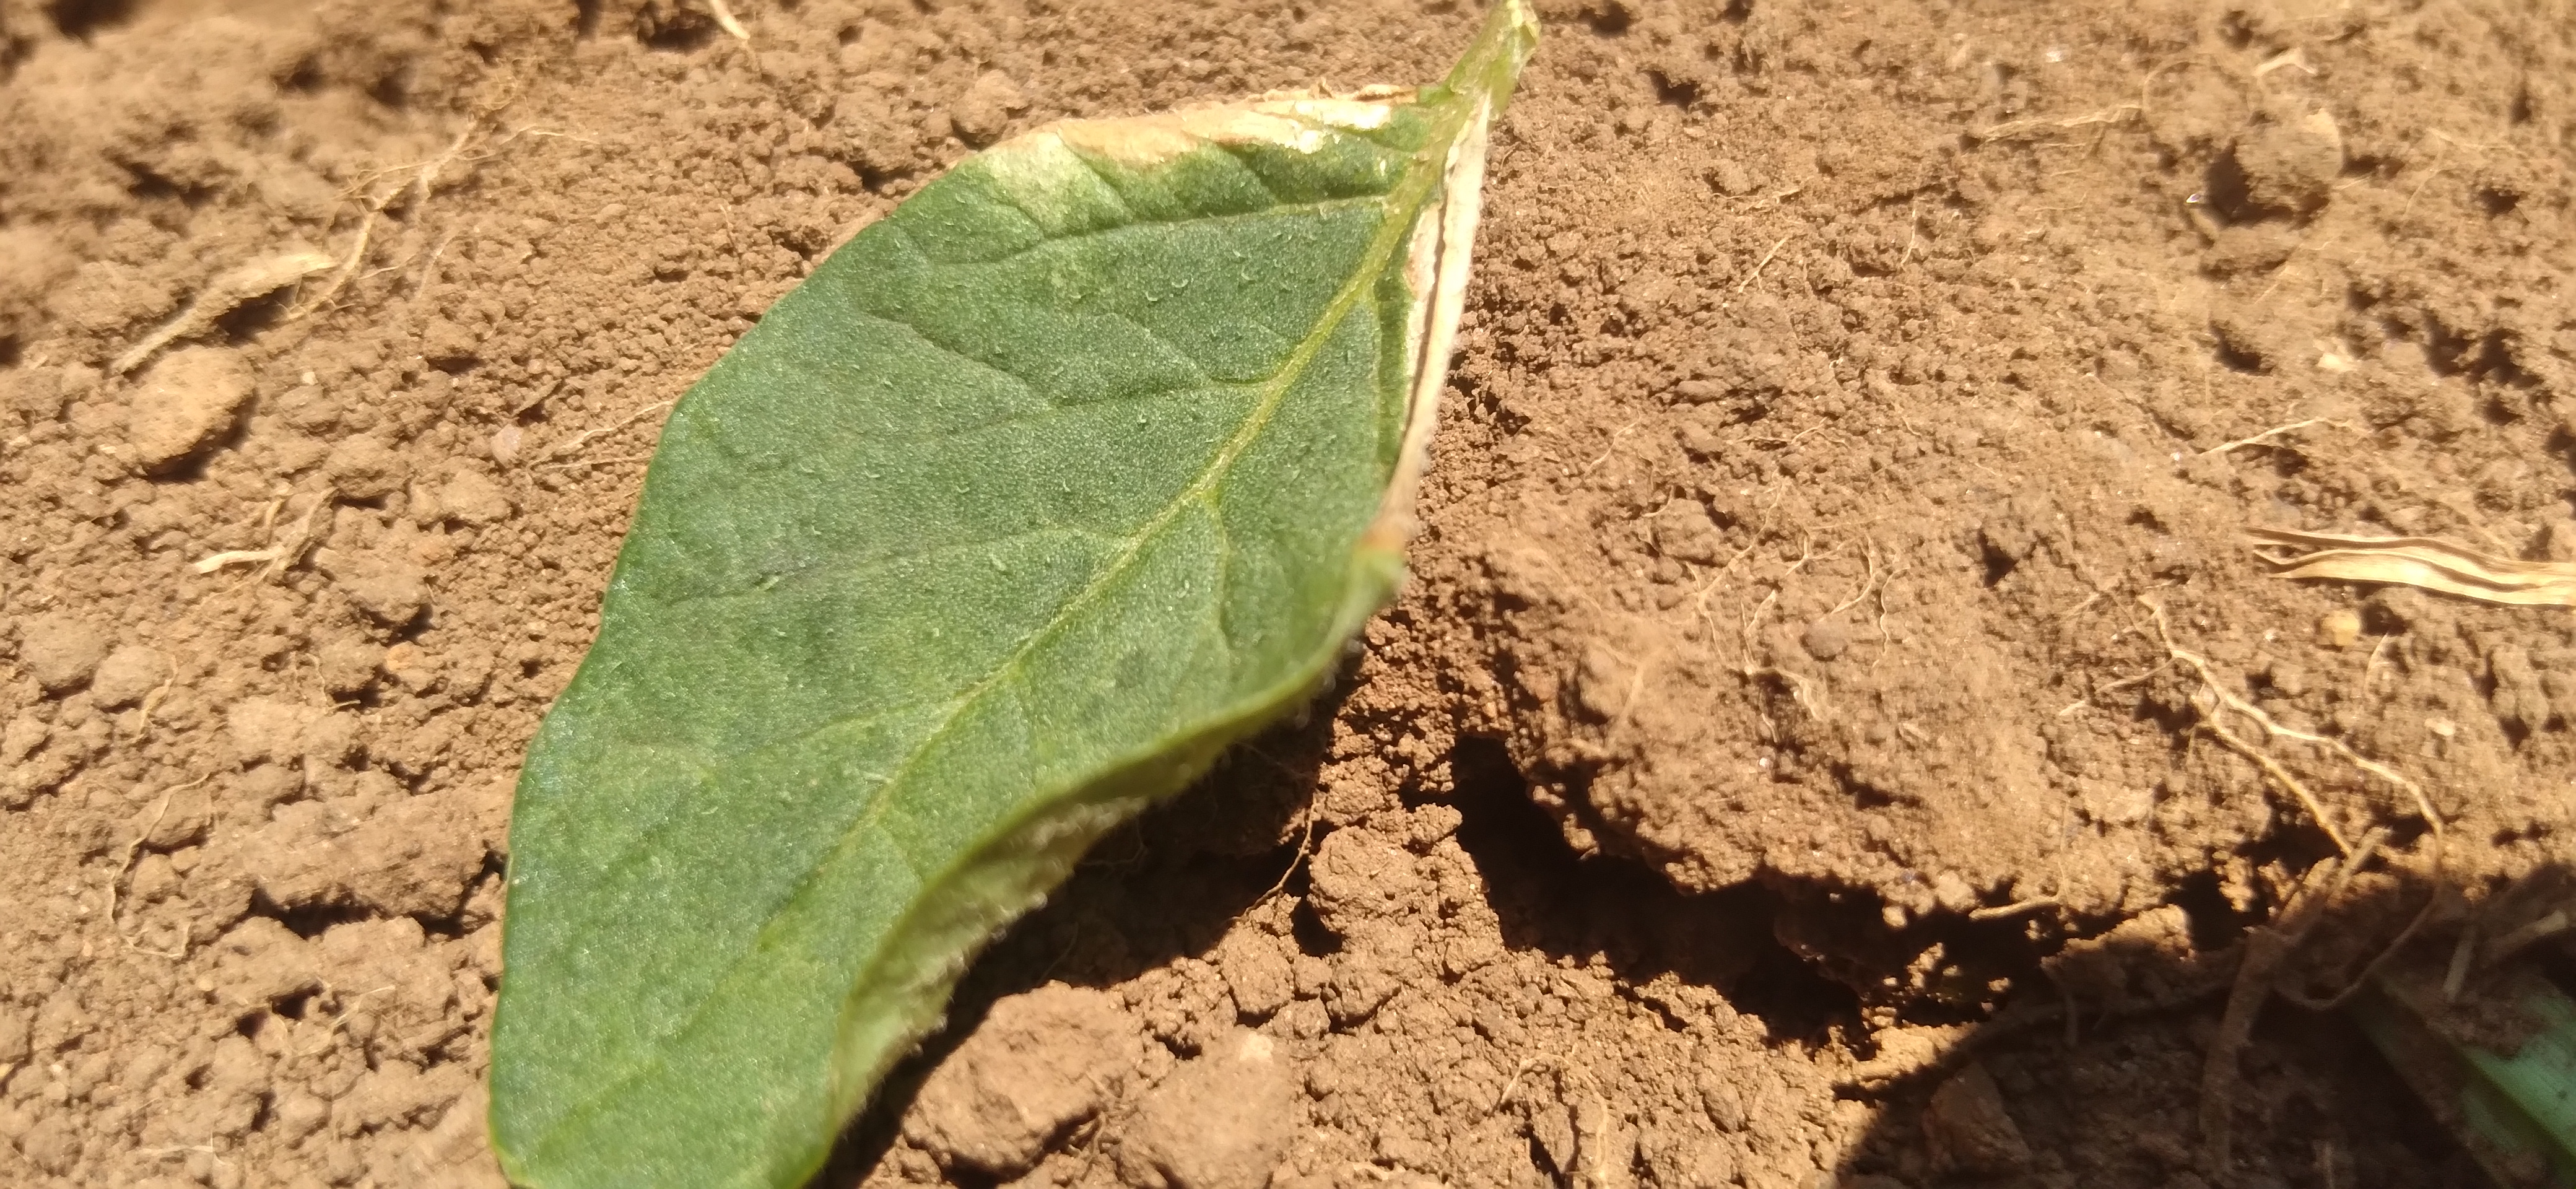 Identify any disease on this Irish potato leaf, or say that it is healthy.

early blight
